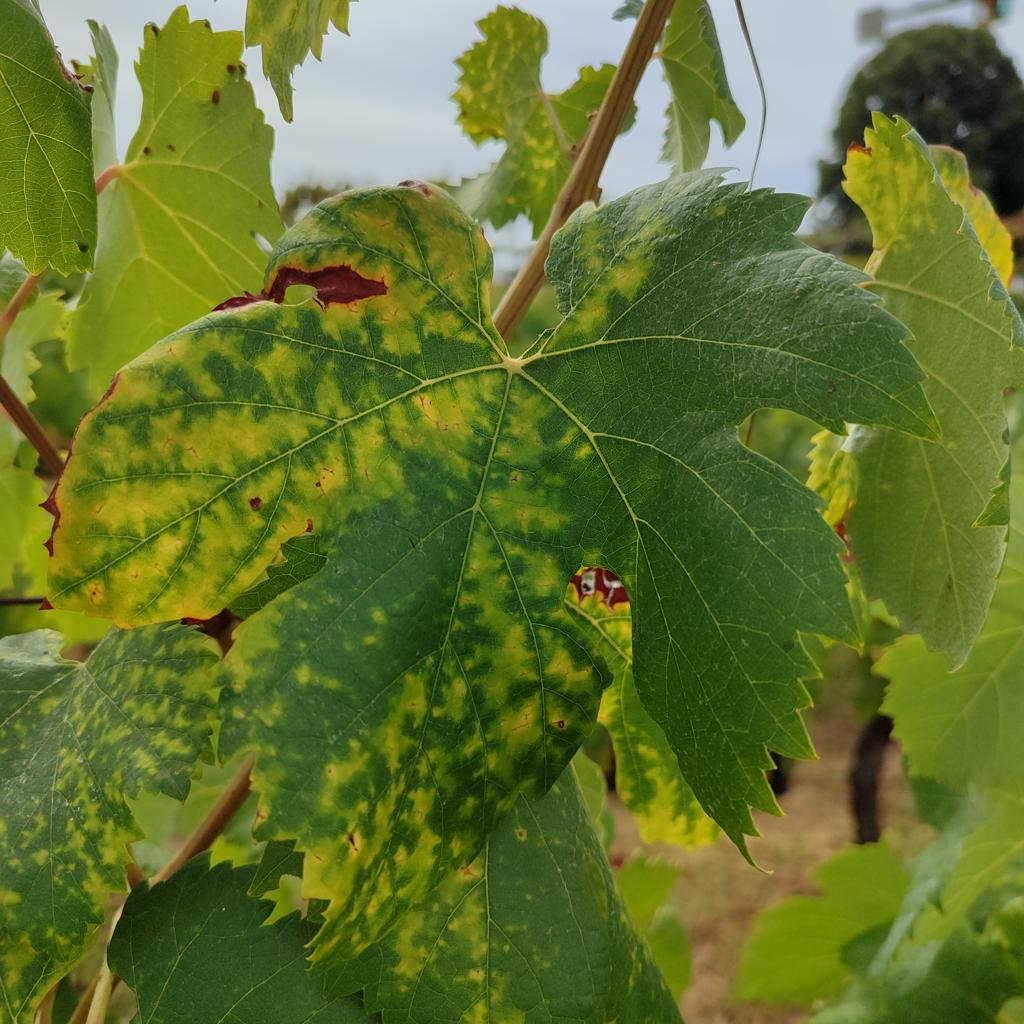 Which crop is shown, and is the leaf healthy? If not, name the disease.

grapevine, esca complex
